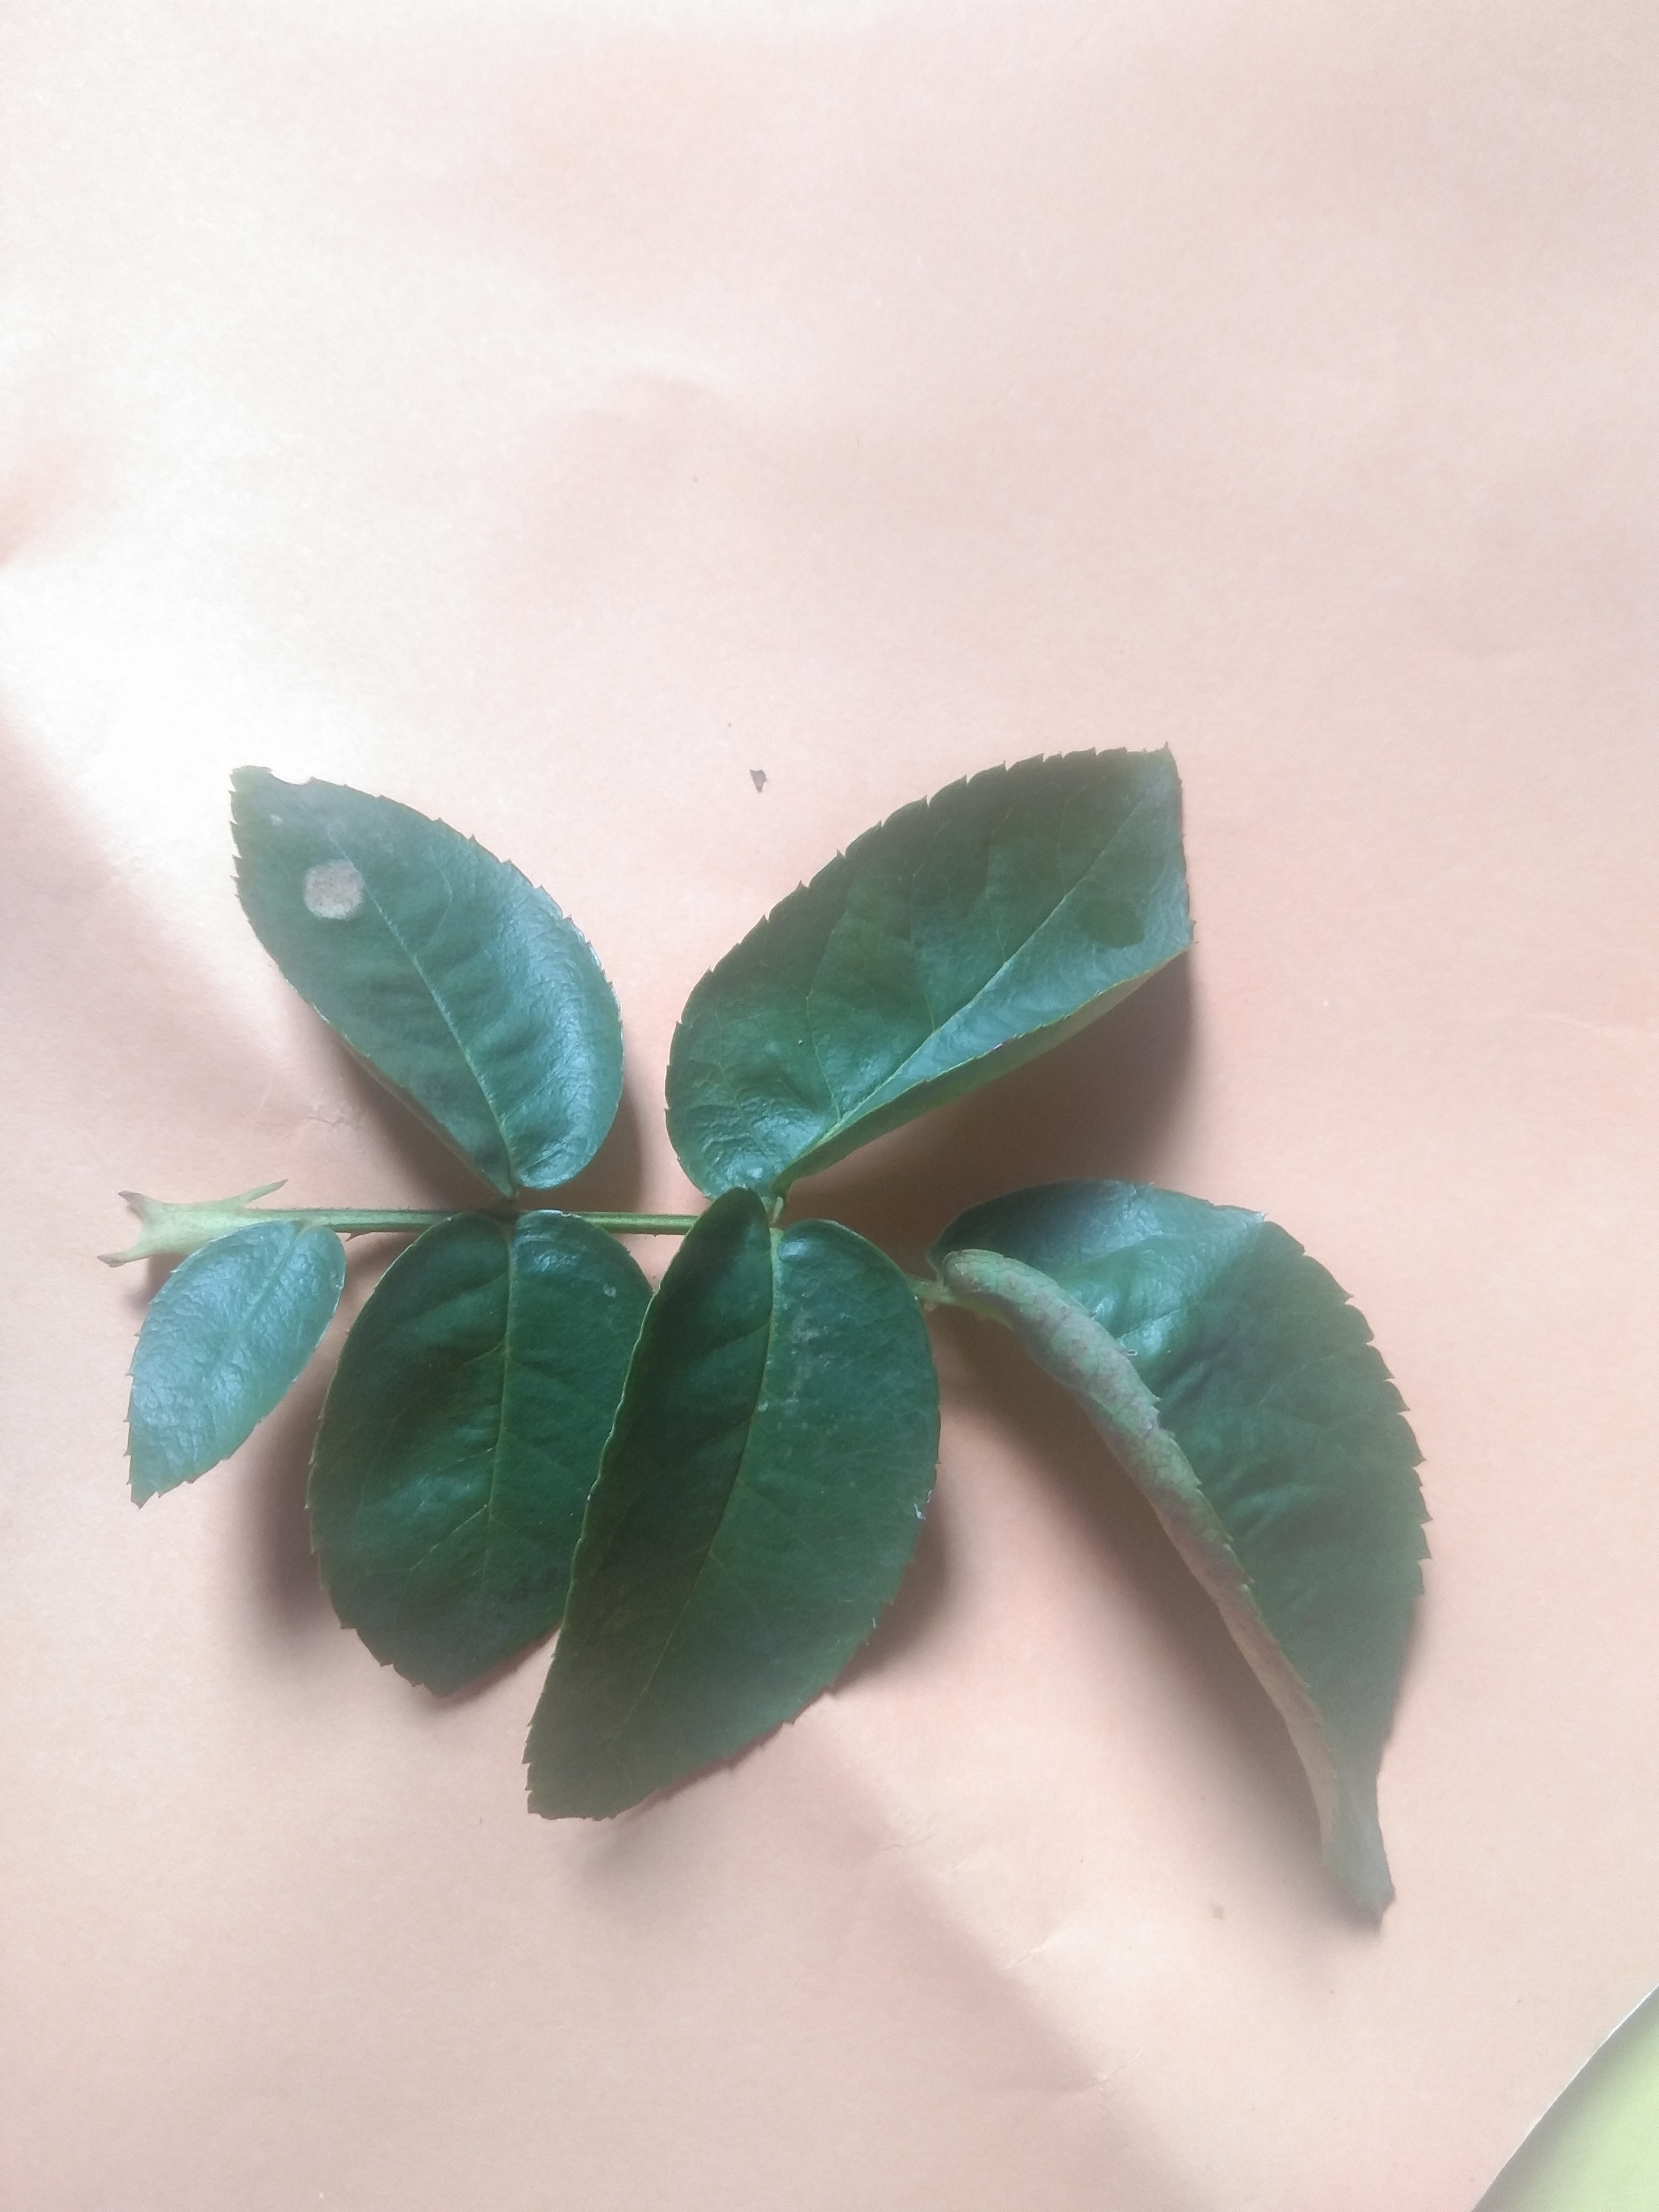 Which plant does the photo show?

rose
